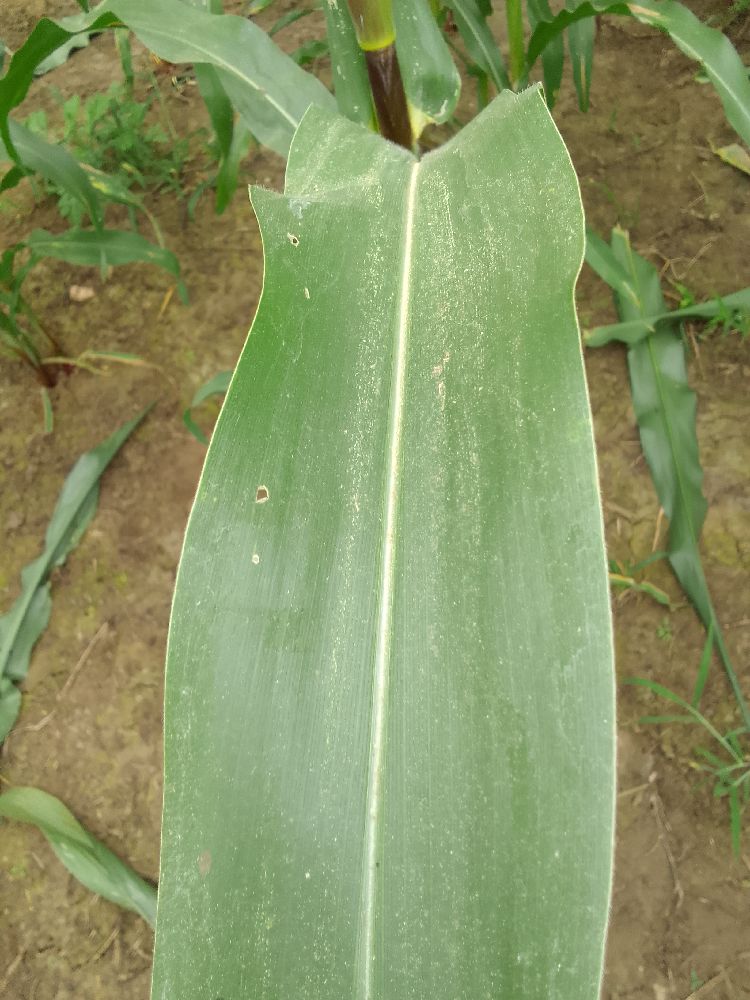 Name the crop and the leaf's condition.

maize, healthy
